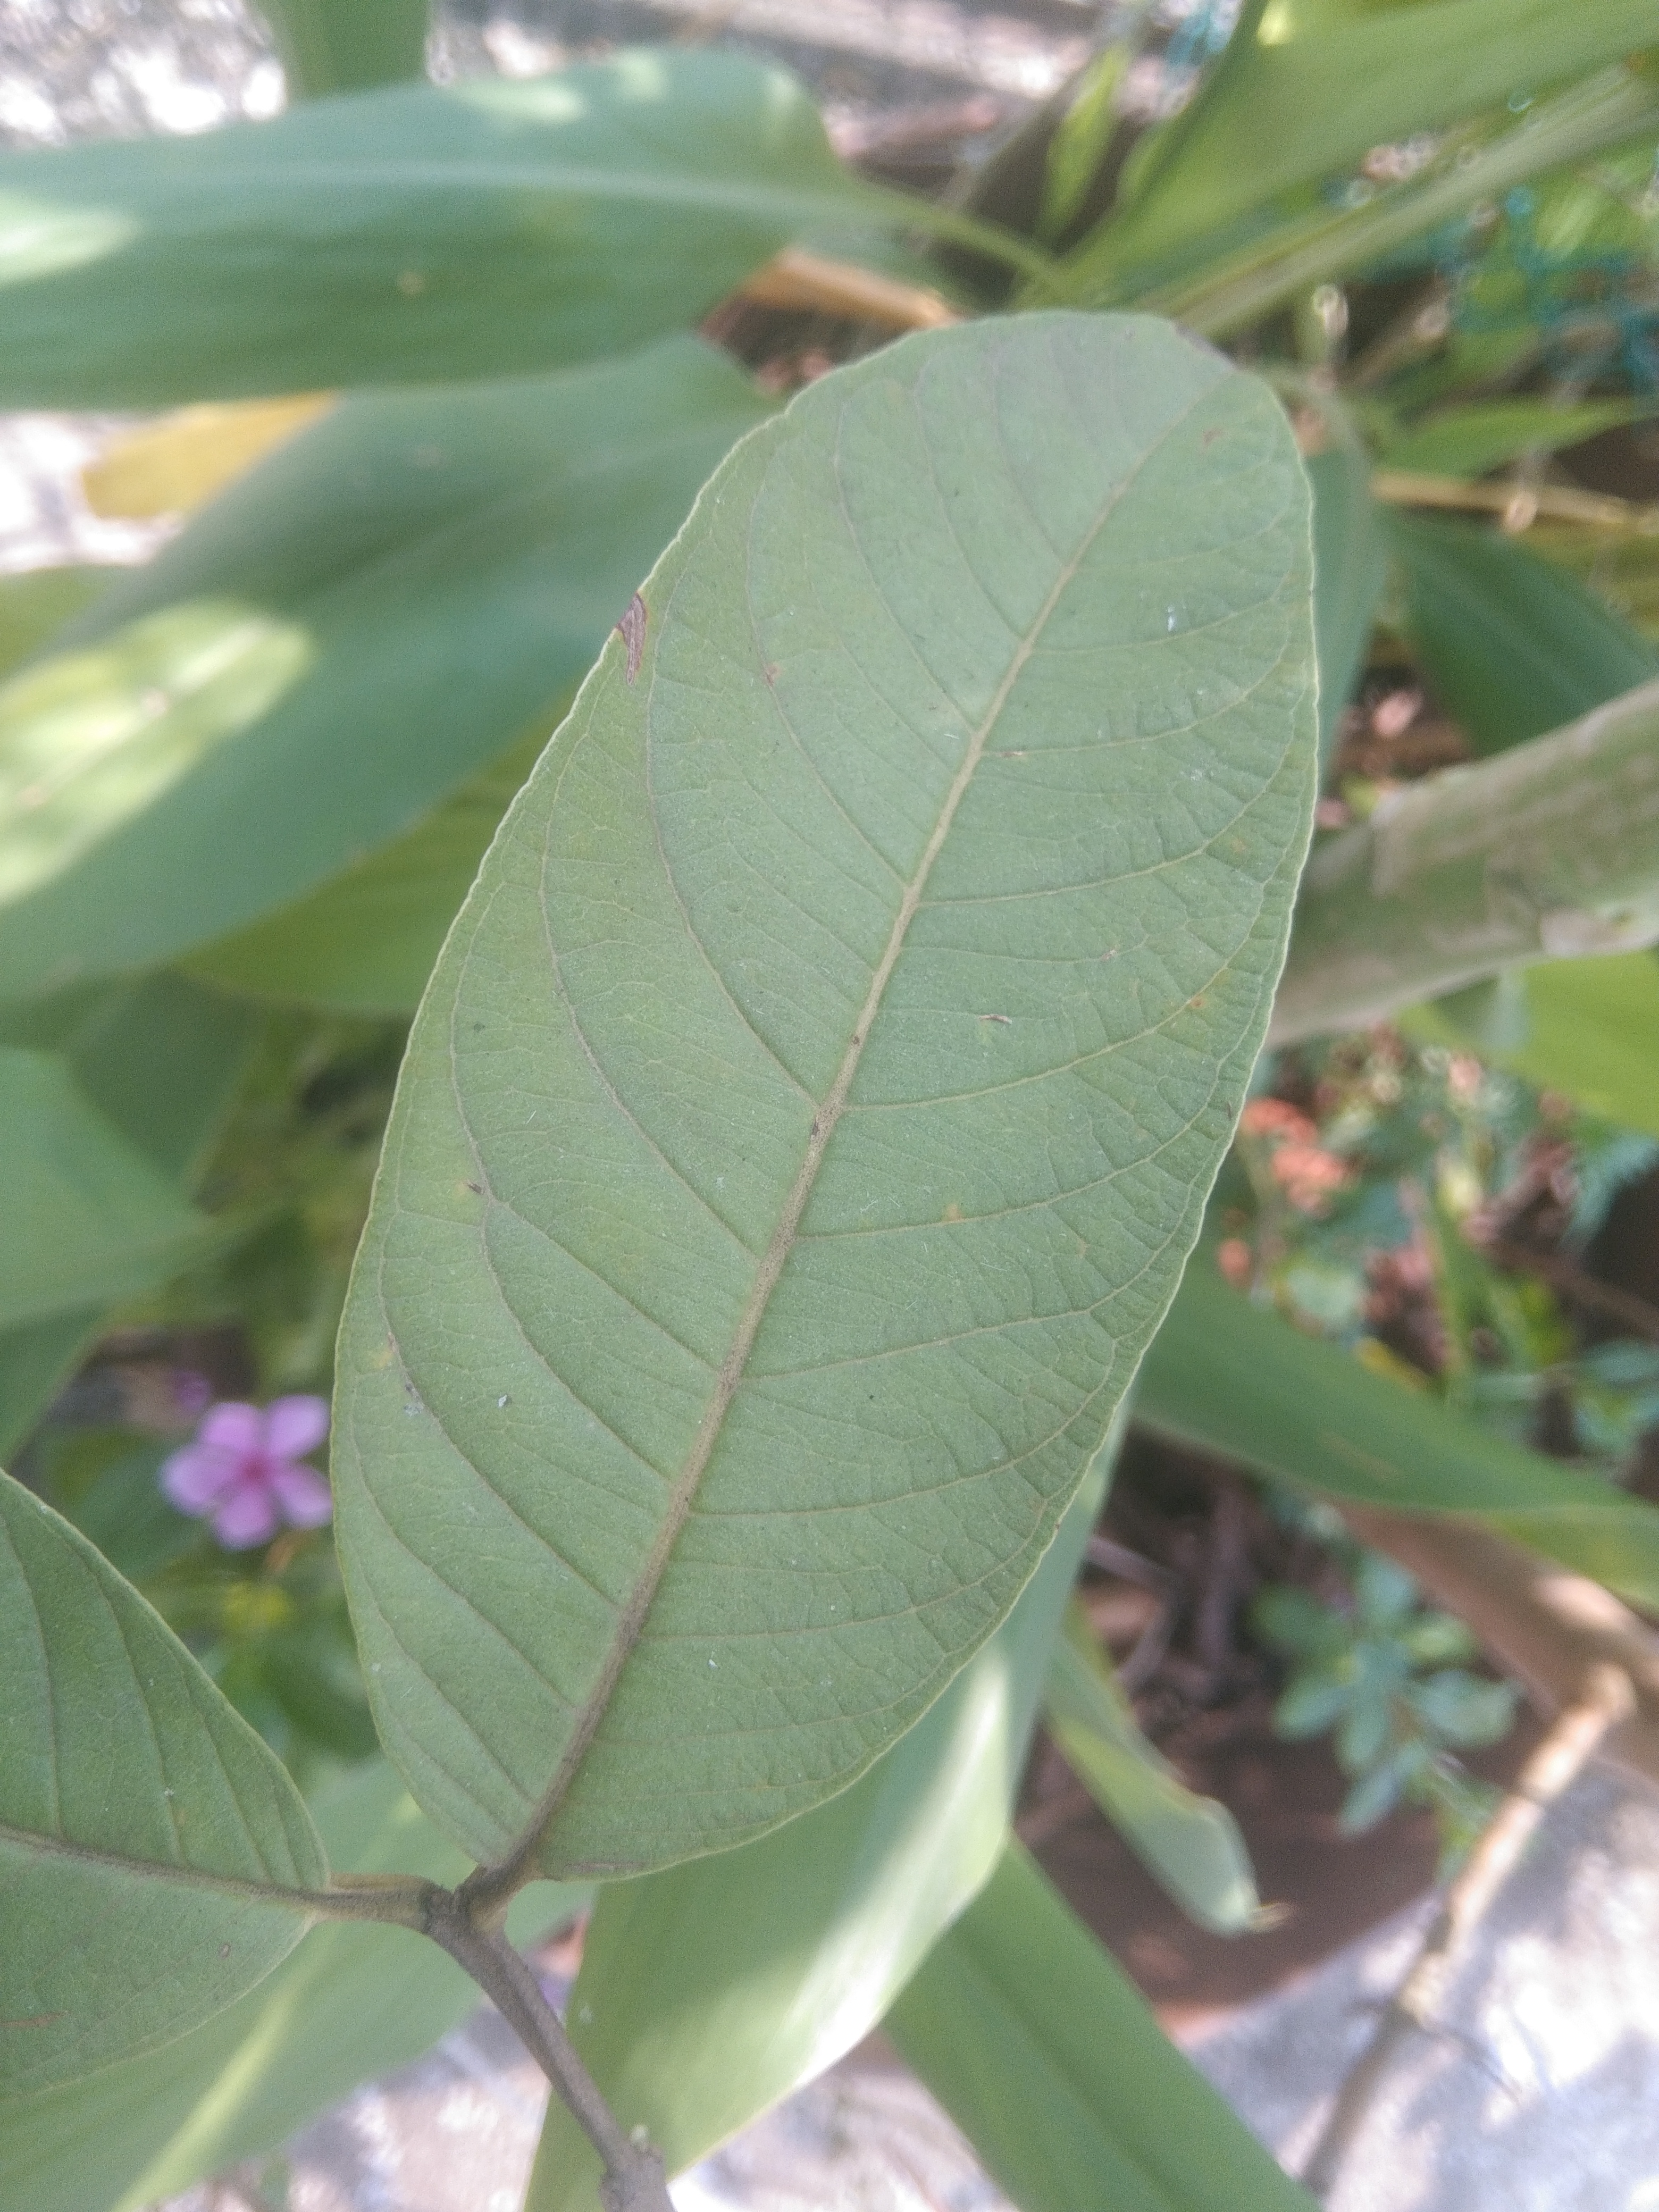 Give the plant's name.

guava
